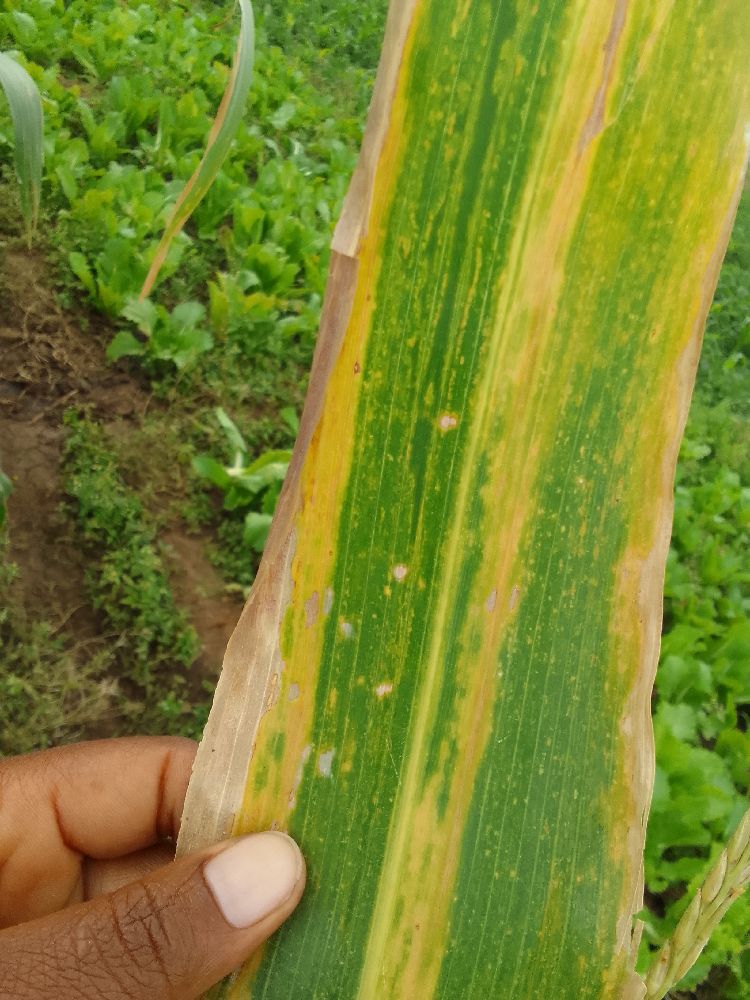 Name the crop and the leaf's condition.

maize, maize lethal necrosis
